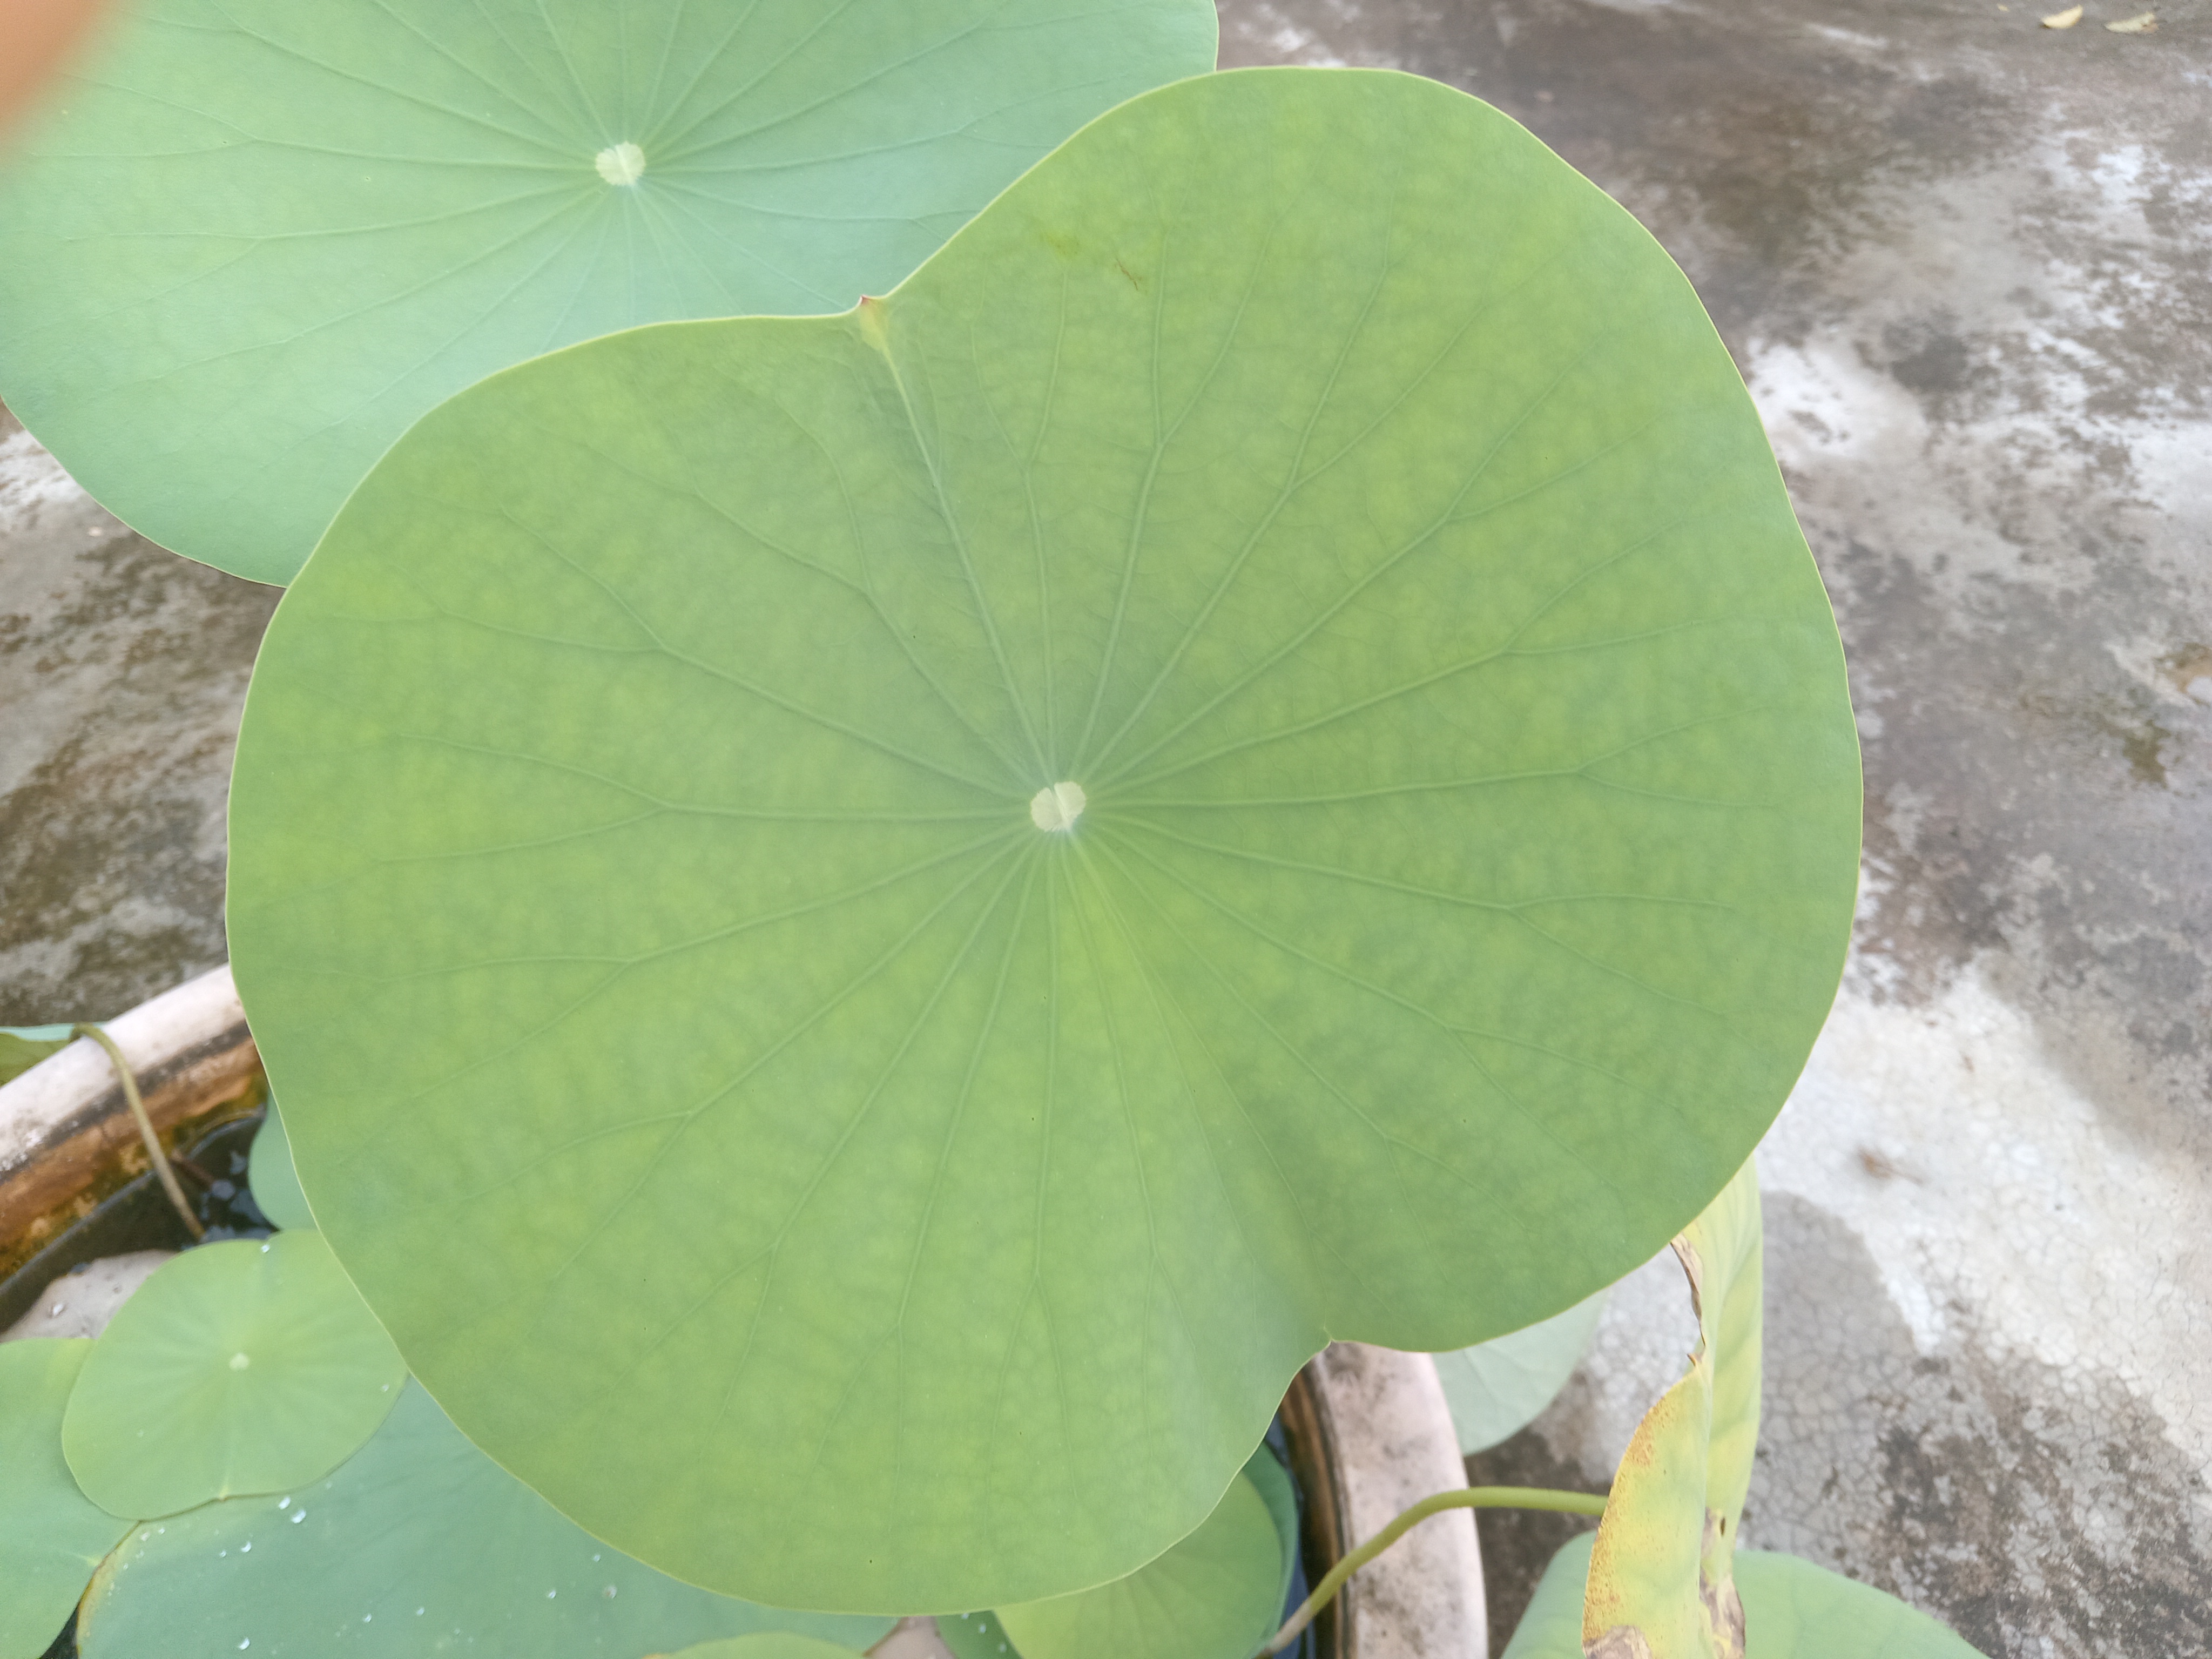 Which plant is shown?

lotus
